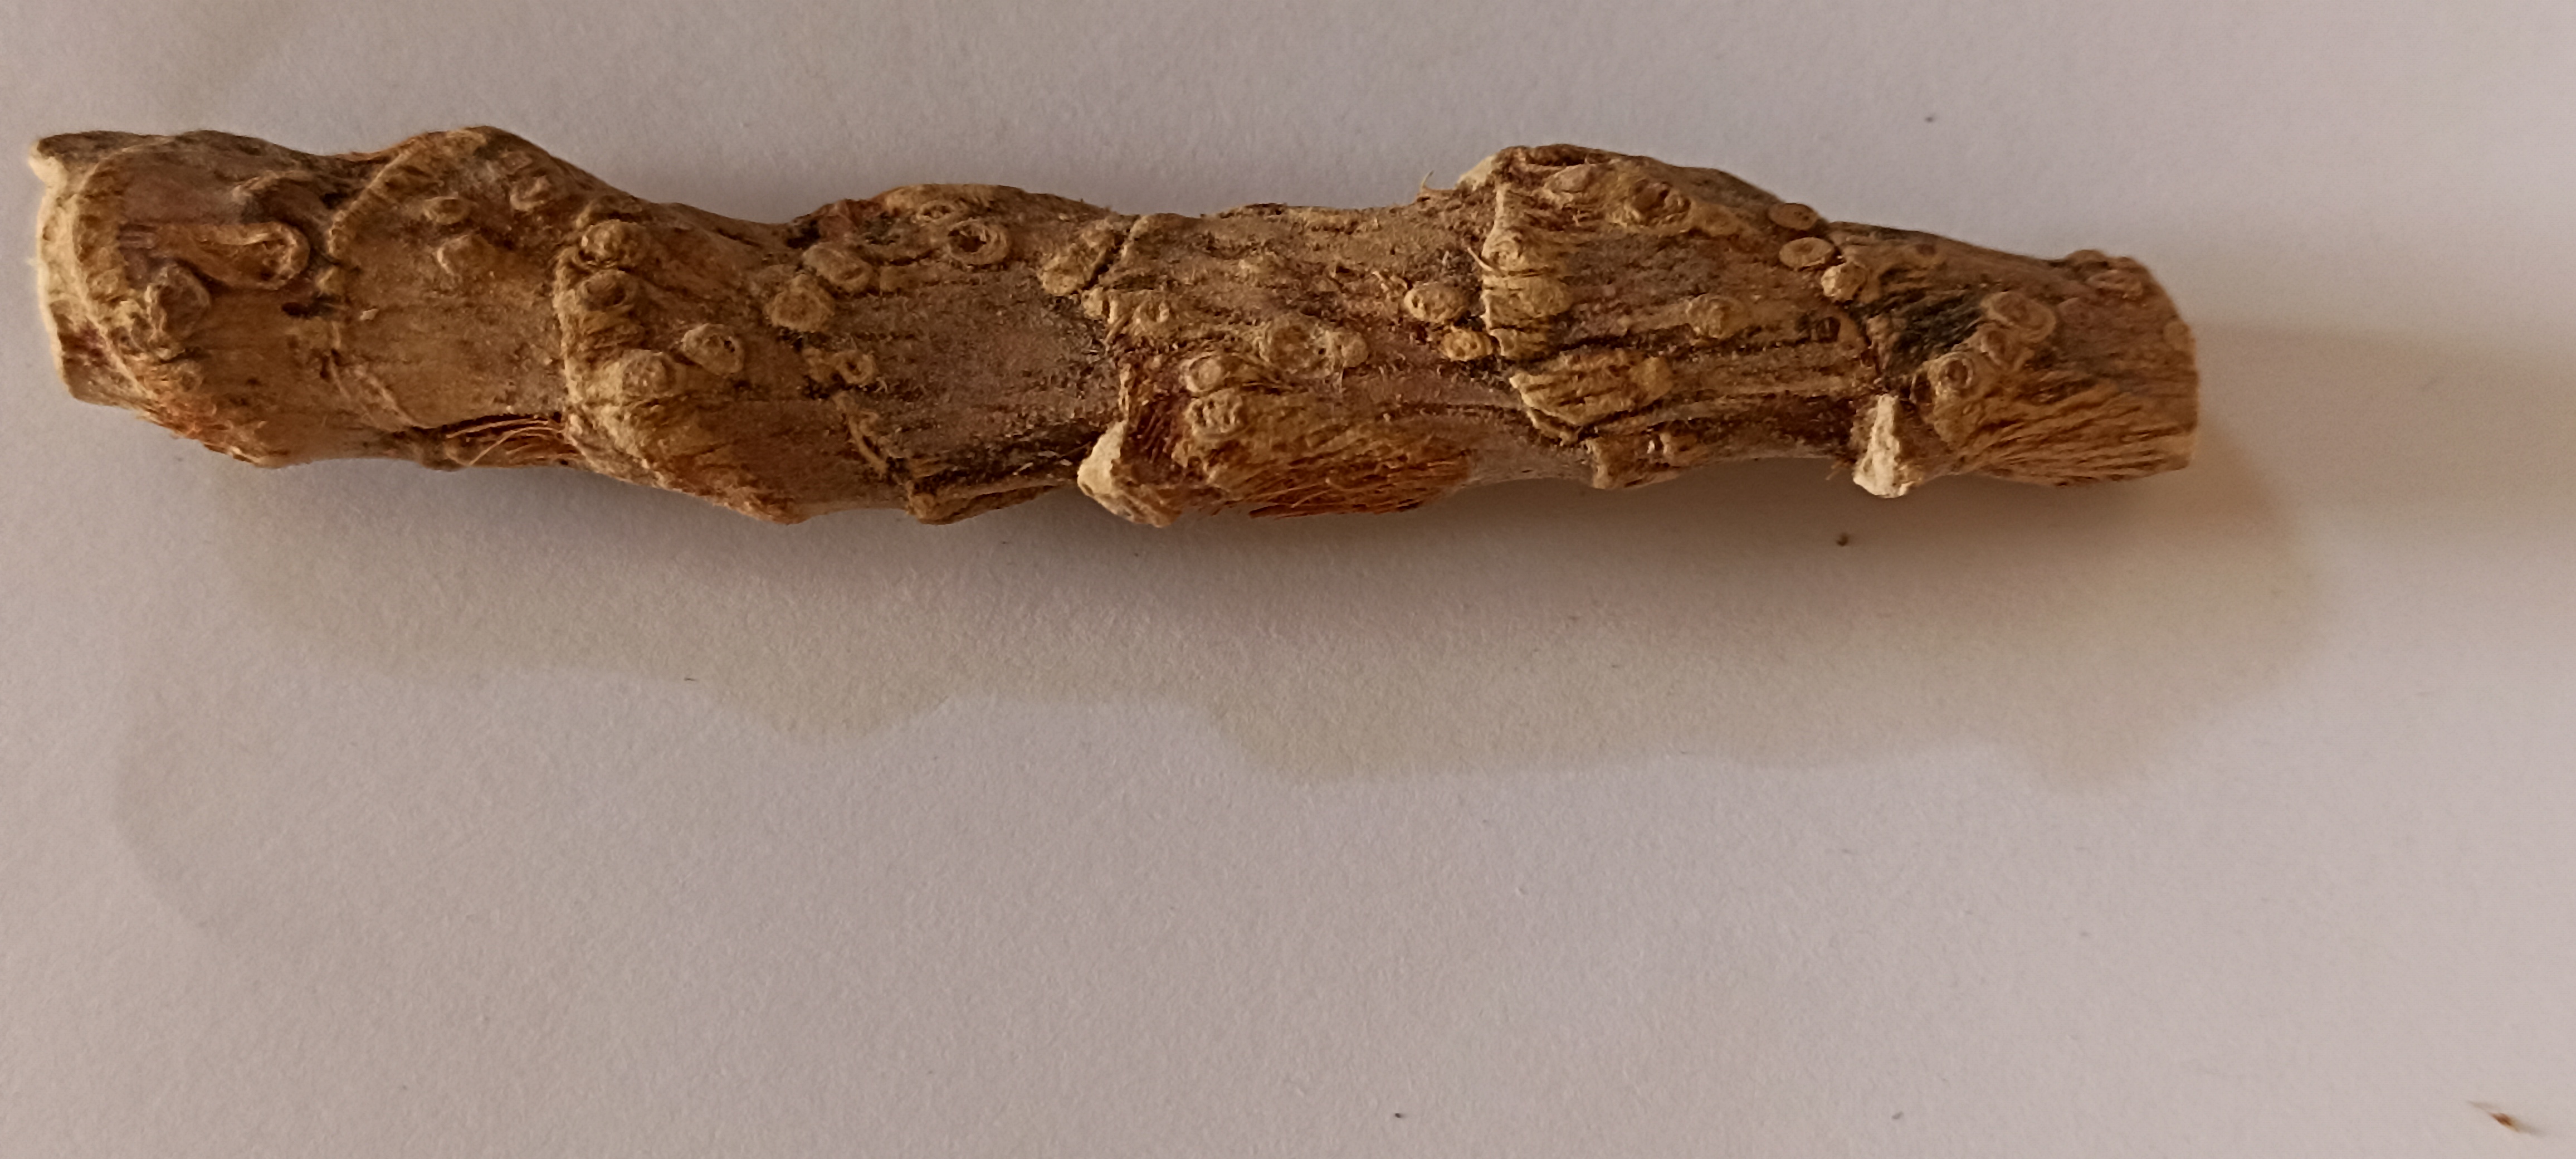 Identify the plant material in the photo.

vekhand
